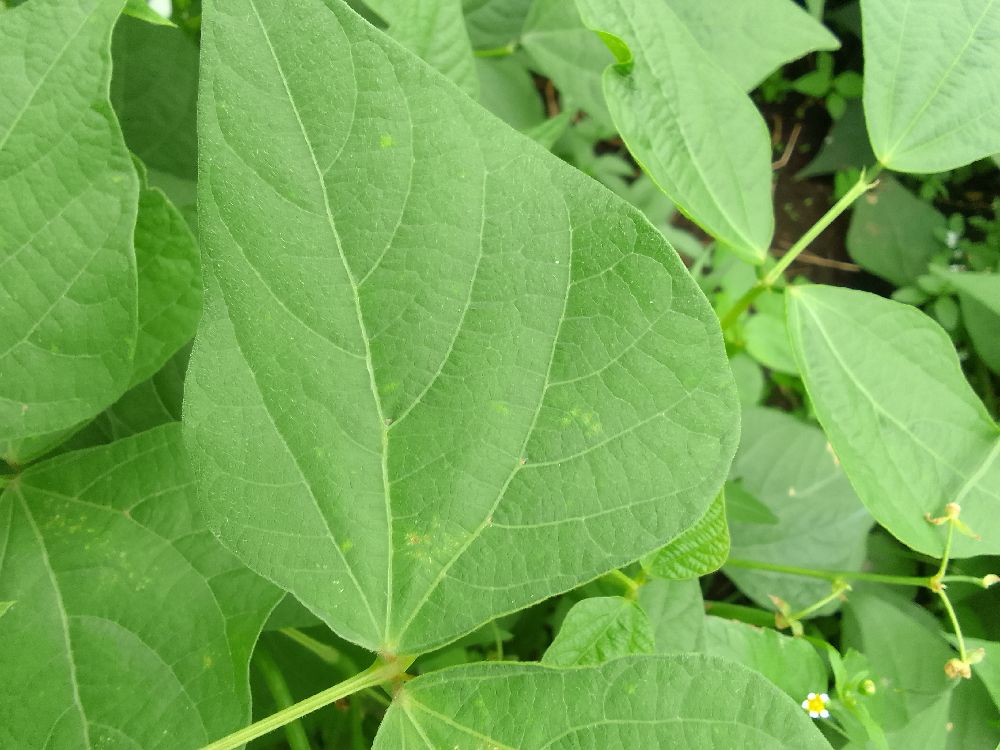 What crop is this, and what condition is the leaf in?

common bean, healthy
